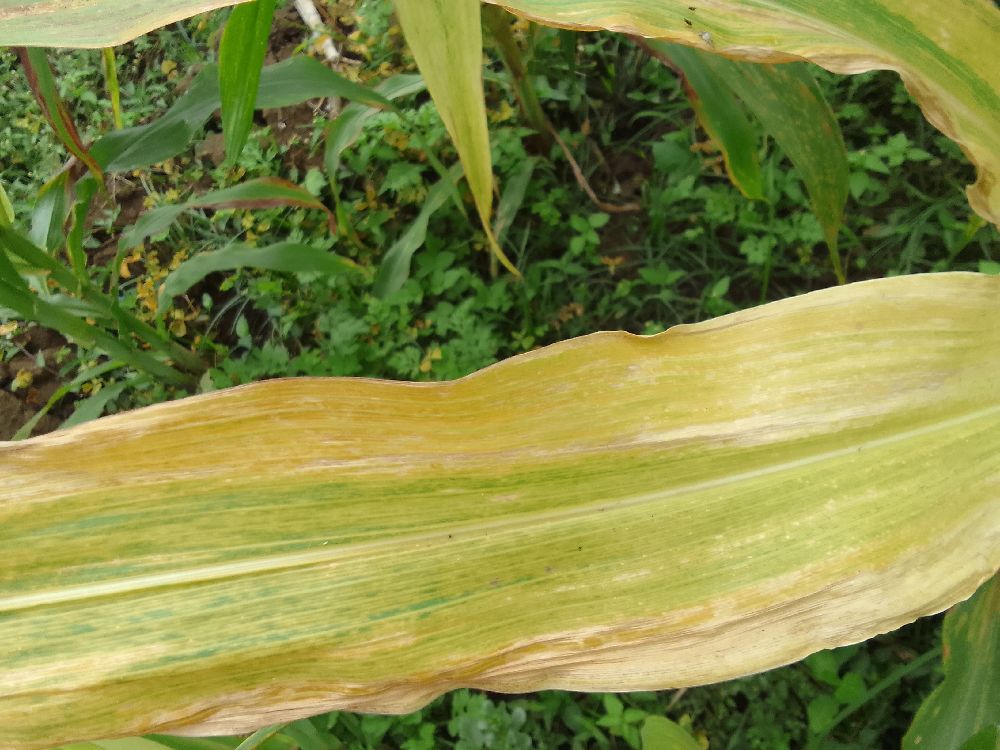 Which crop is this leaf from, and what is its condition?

maize, maize lethal necrosis
